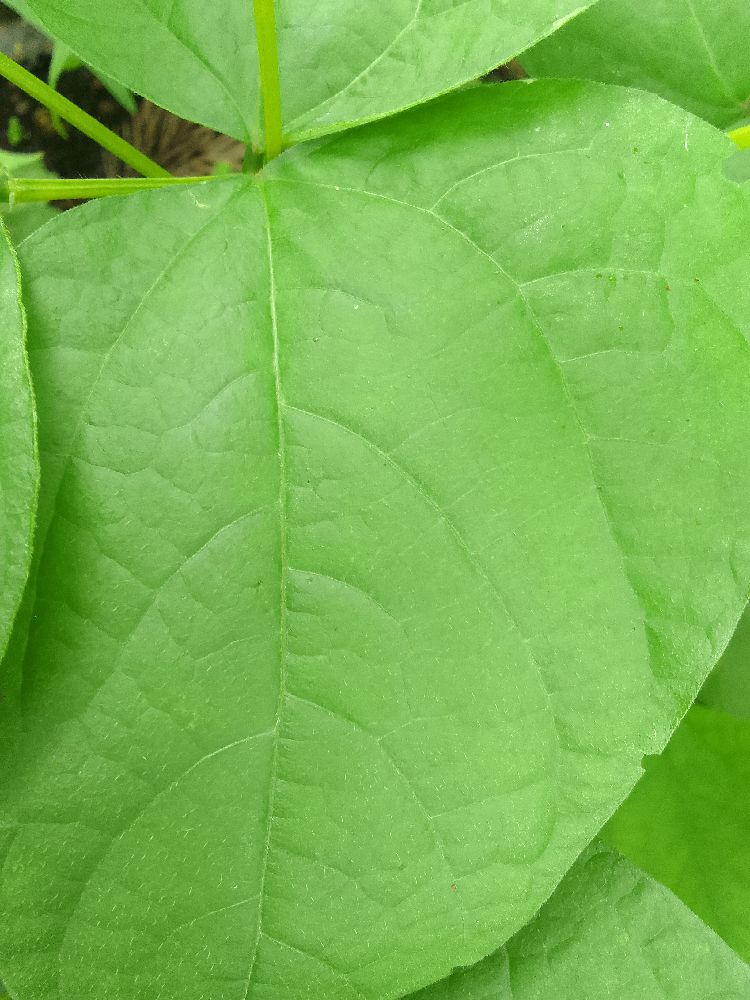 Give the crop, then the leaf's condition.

common bean, healthy
